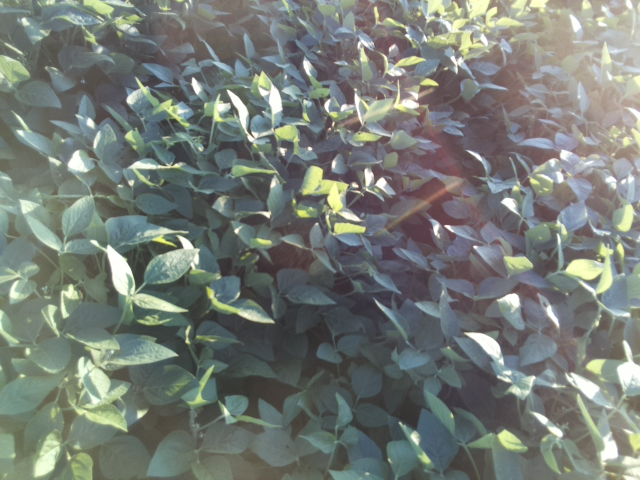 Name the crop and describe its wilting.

soybean, leaves with no wilting
